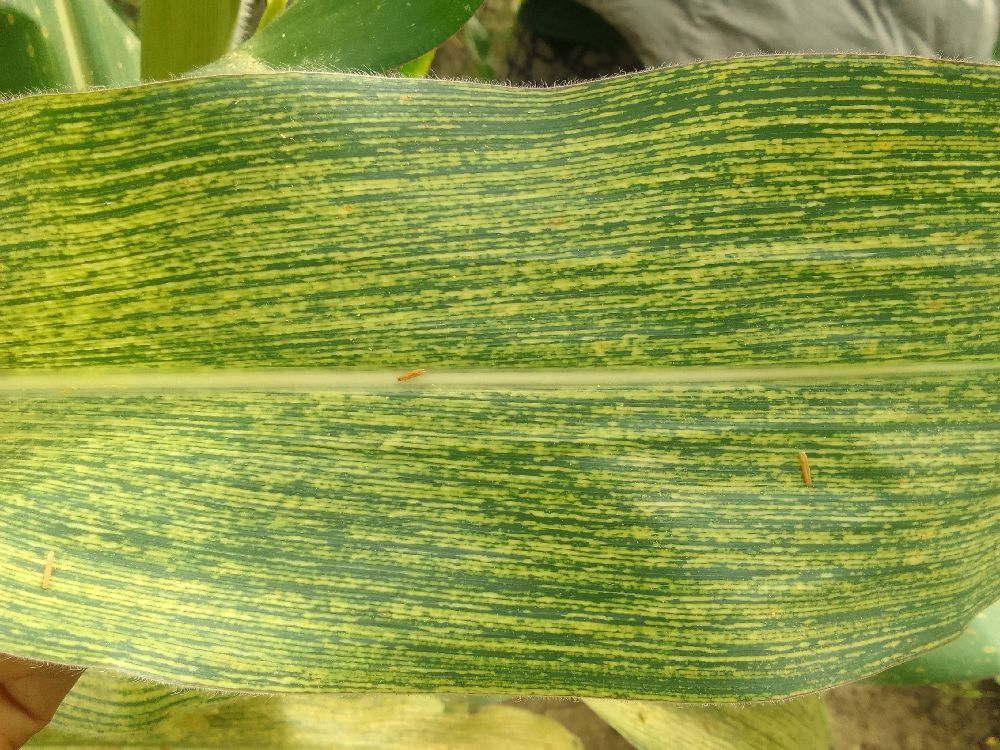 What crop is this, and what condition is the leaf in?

maize, maize streak virus
